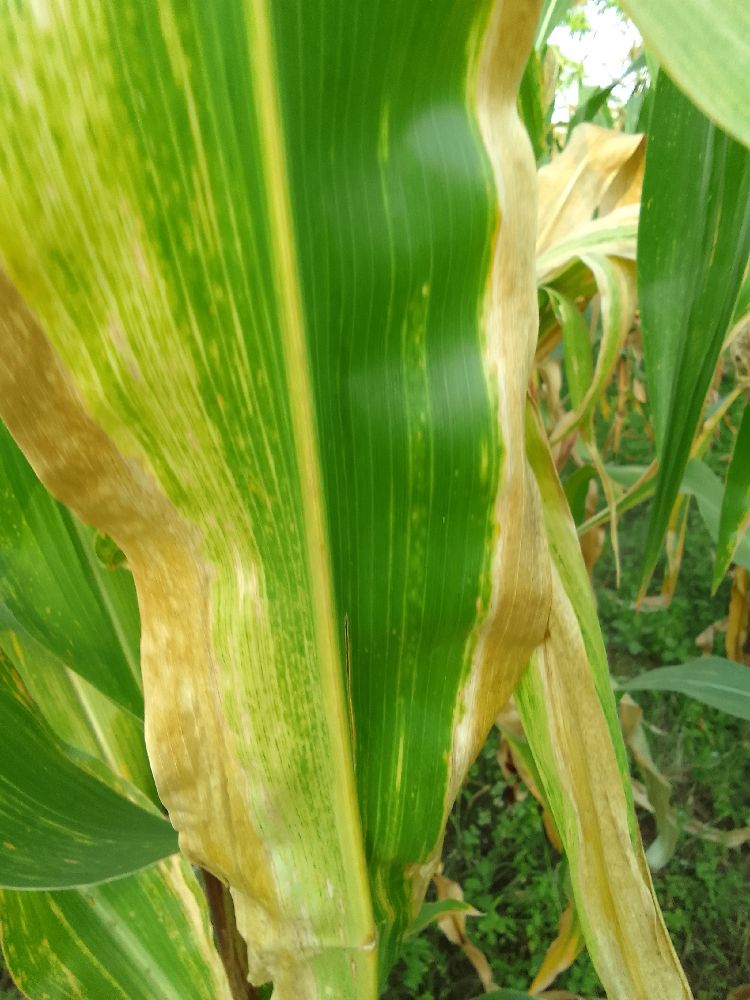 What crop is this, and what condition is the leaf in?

maize, maize lethal necrosis
